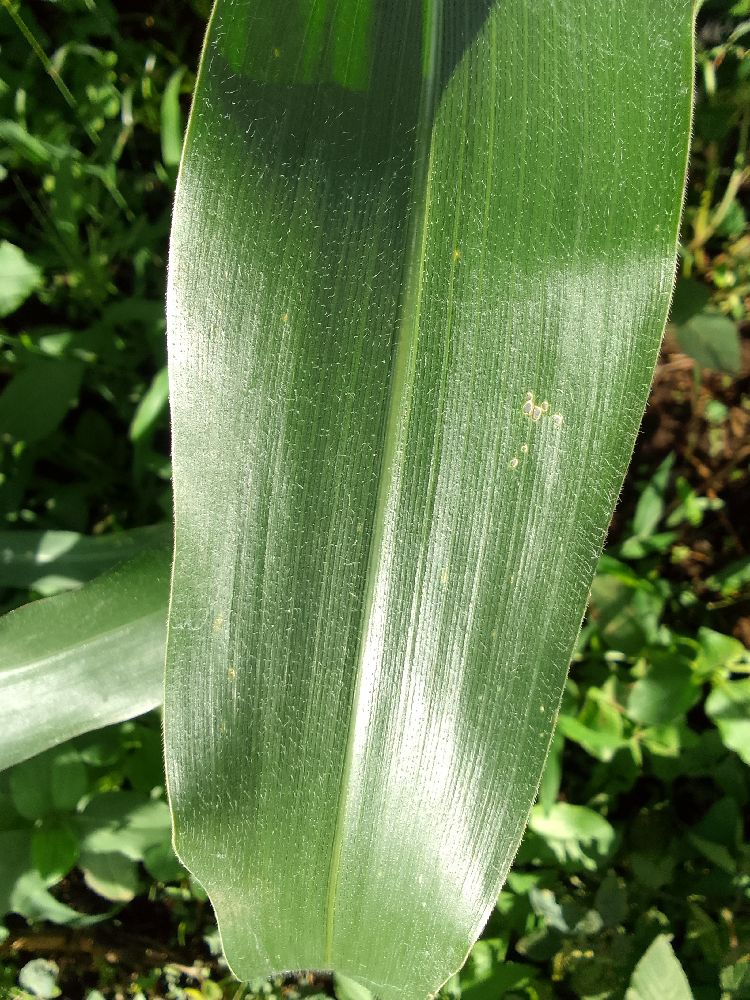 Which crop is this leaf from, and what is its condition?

maize, healthy
